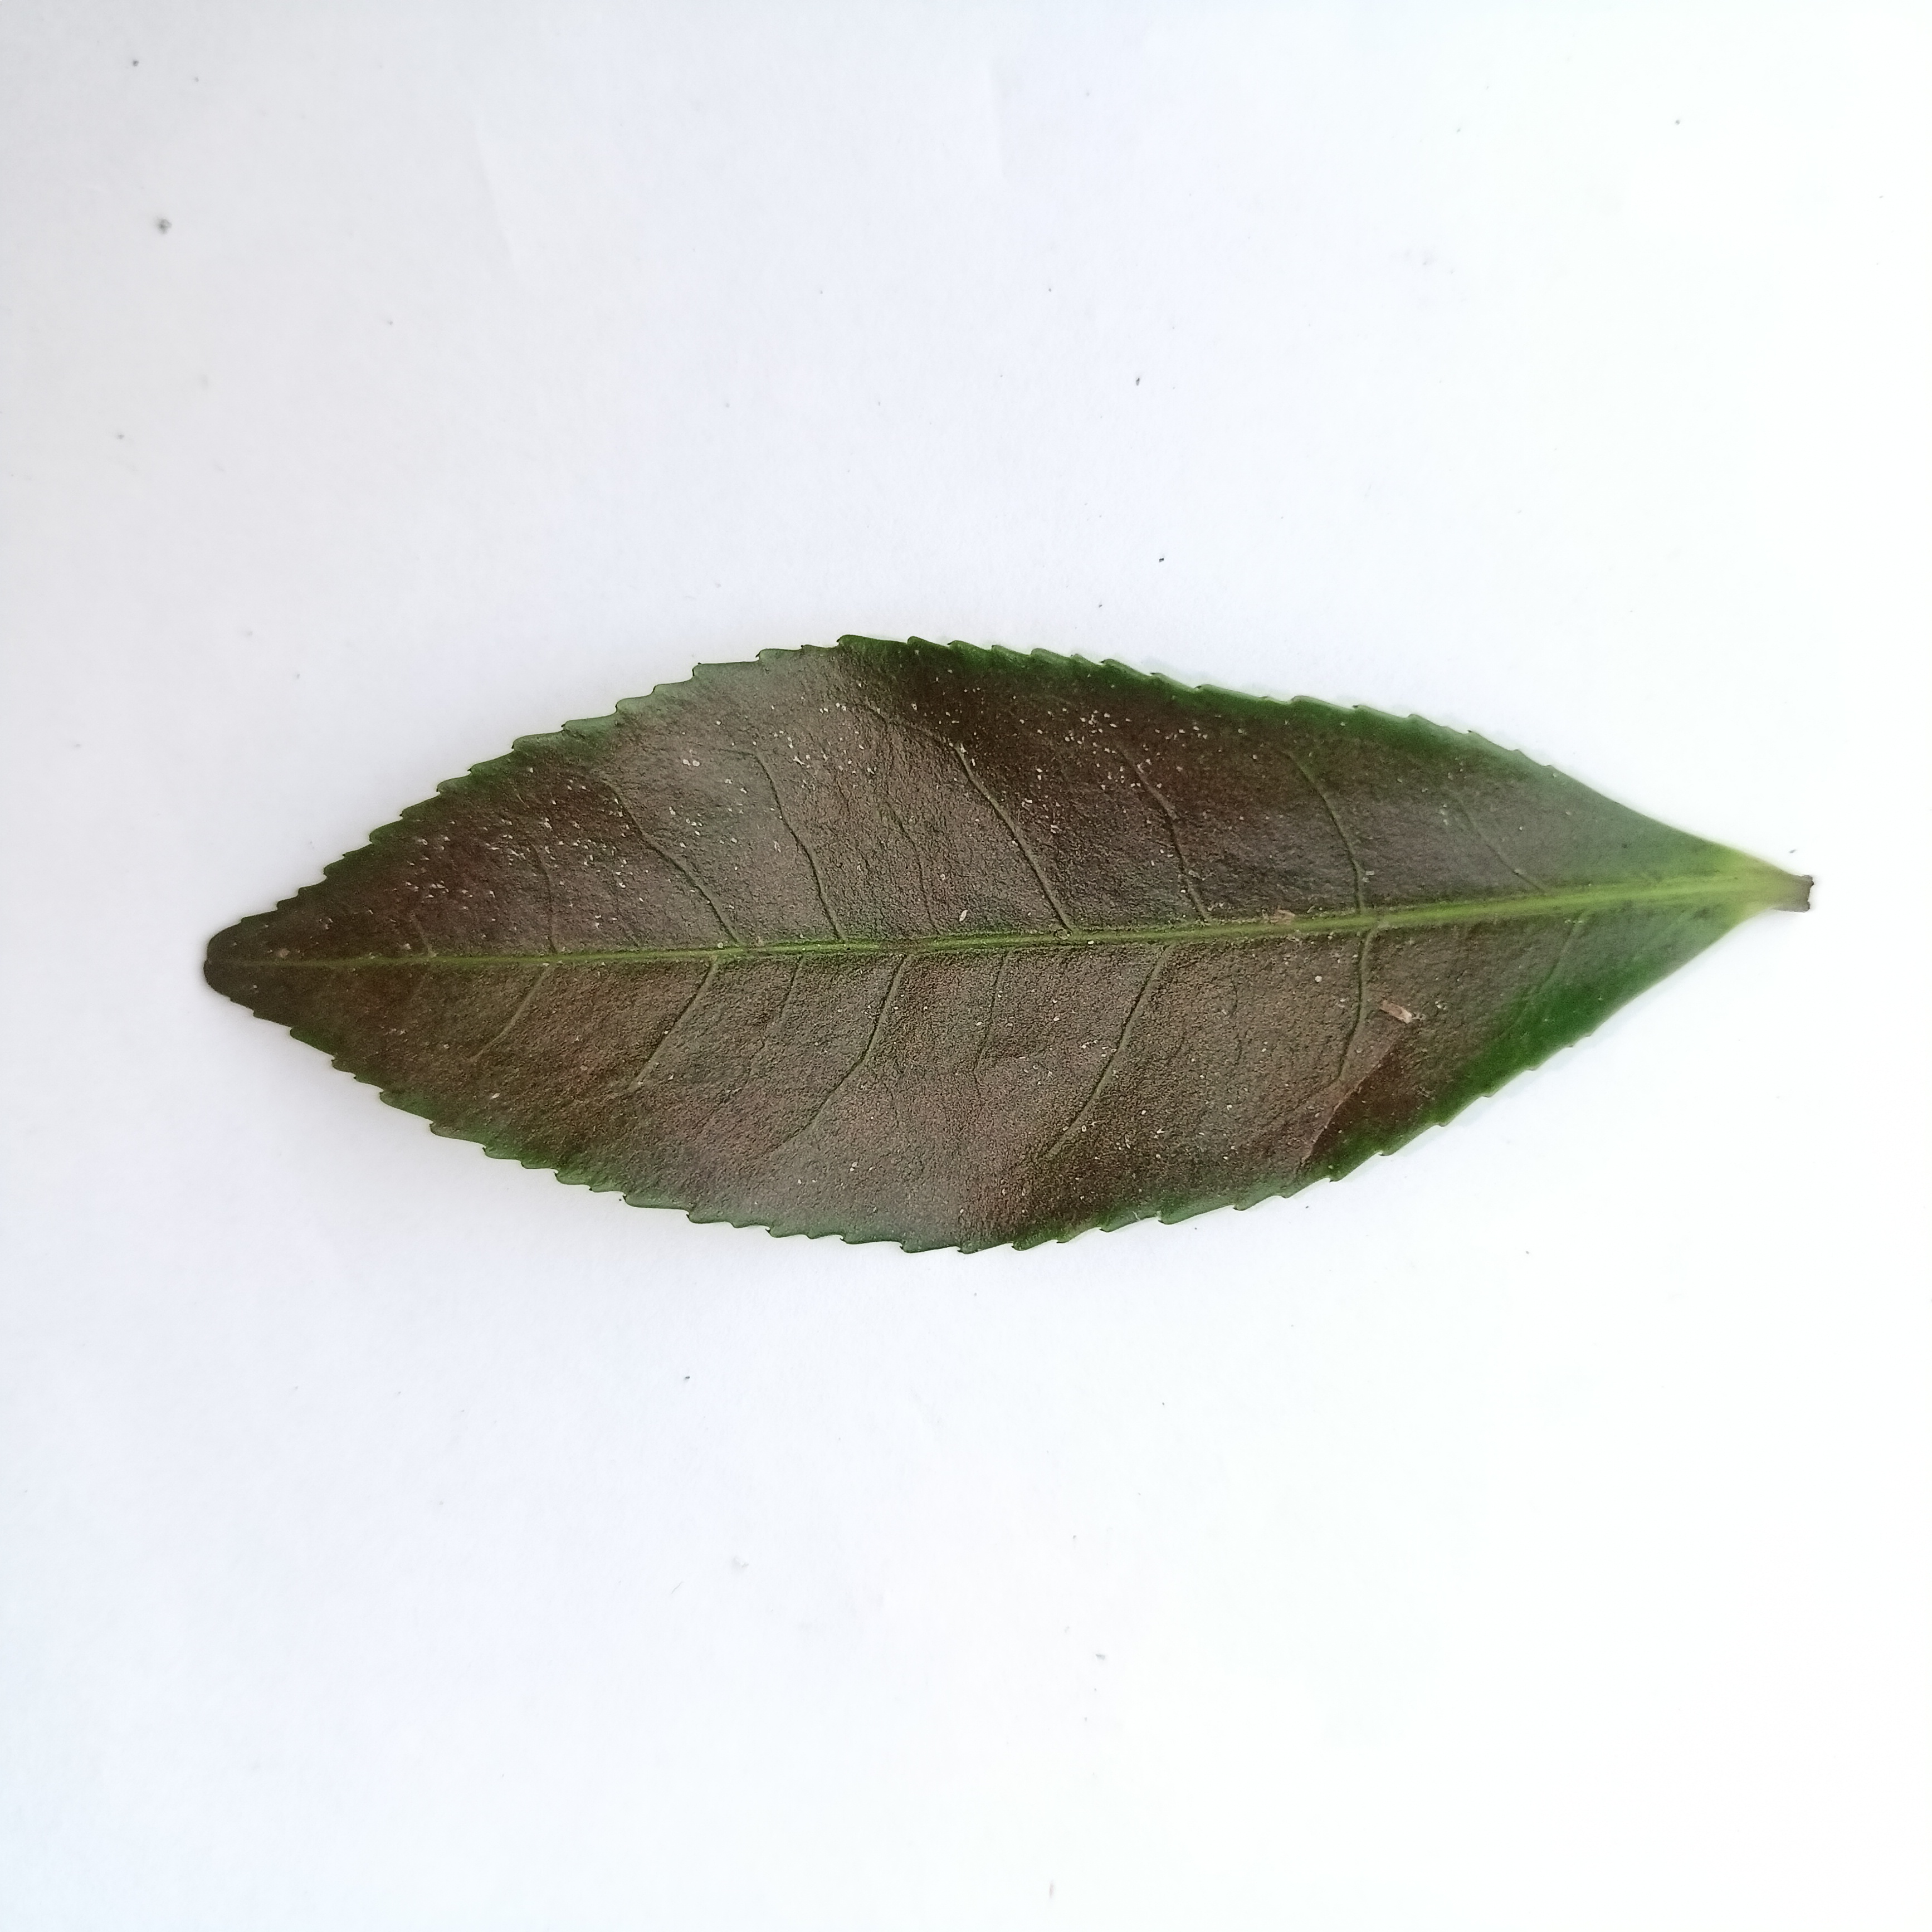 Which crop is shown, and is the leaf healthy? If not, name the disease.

tea, red rust
